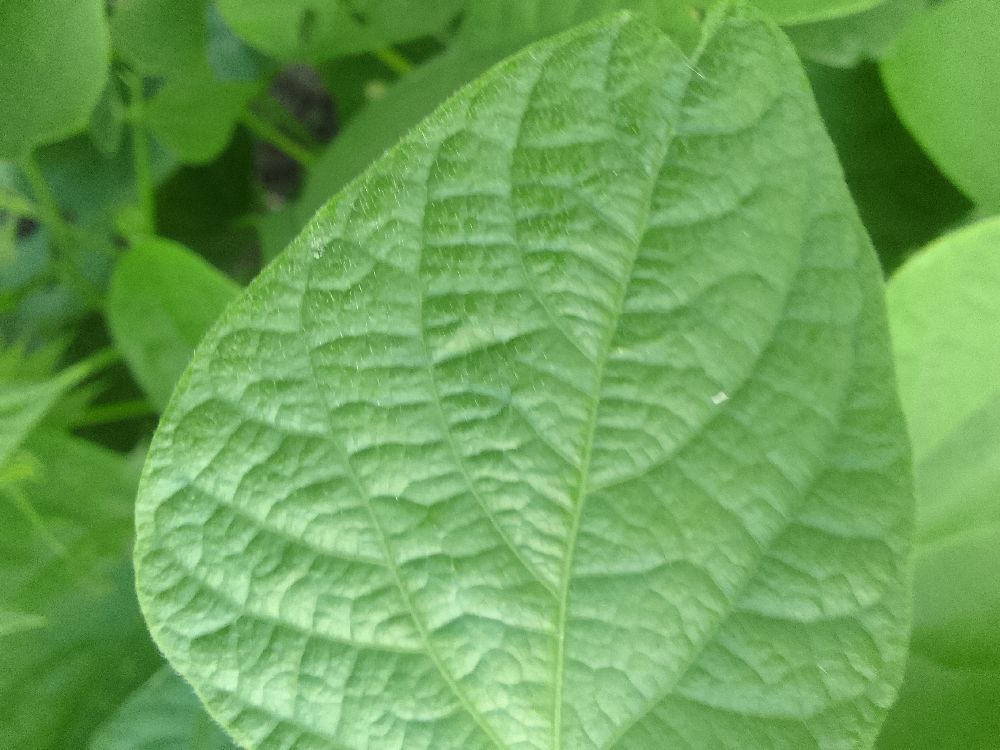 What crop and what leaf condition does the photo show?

common bean, healthy
